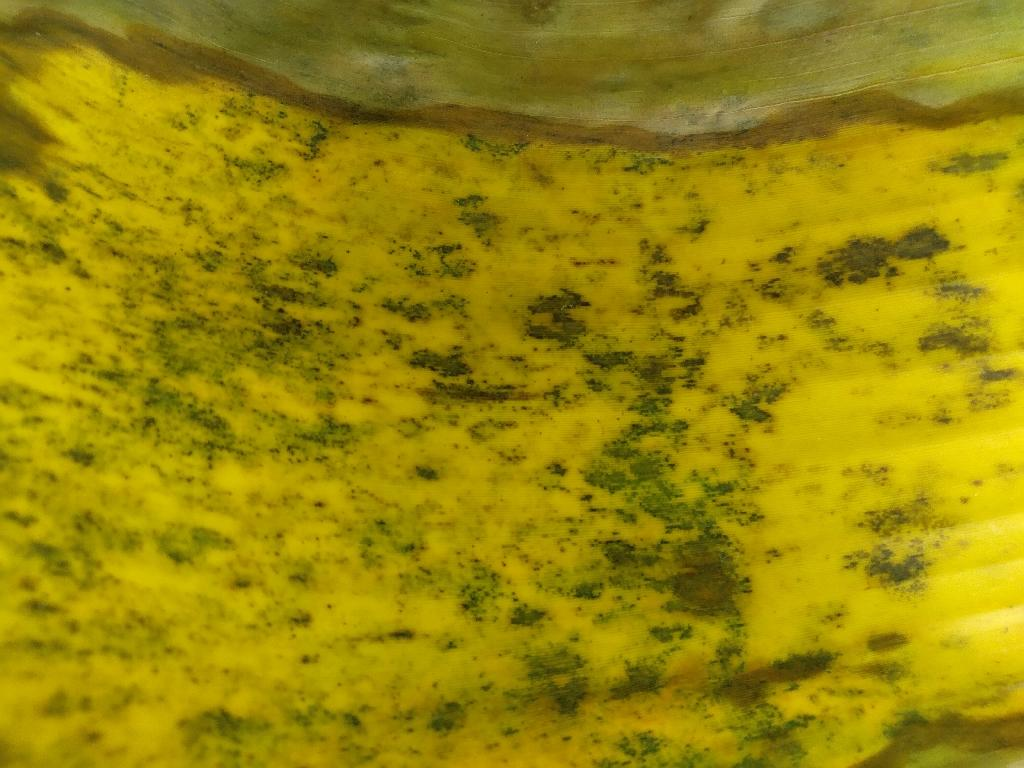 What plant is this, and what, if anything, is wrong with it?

banana, black sigatoka
